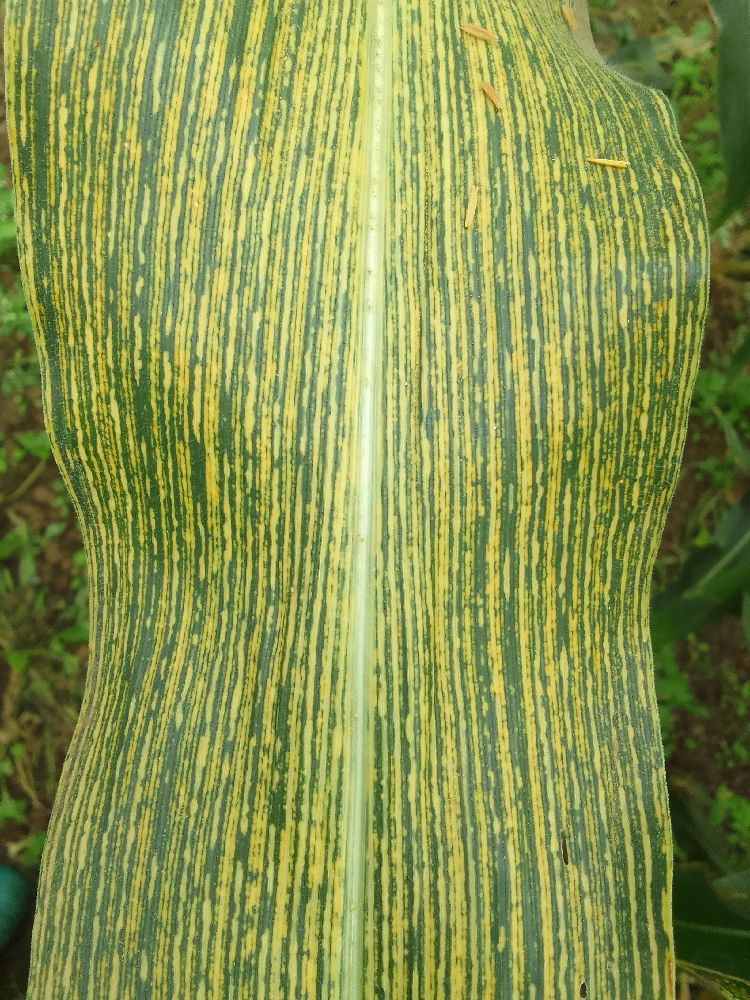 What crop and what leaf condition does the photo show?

maize, maize streak virus
